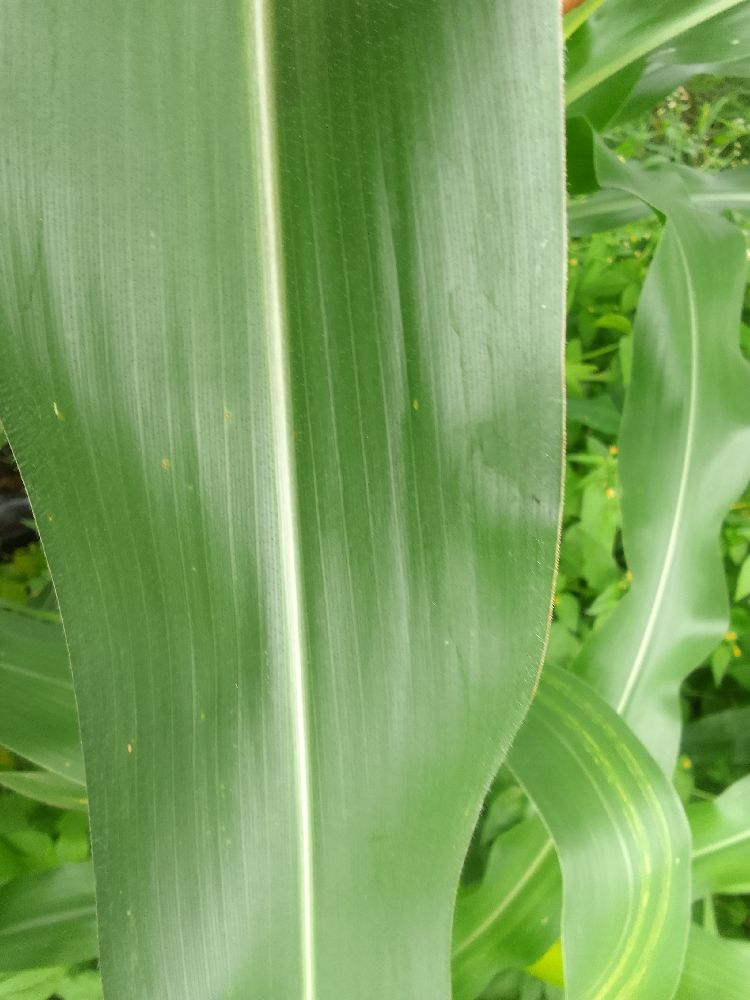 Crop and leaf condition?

common bean, healthy
